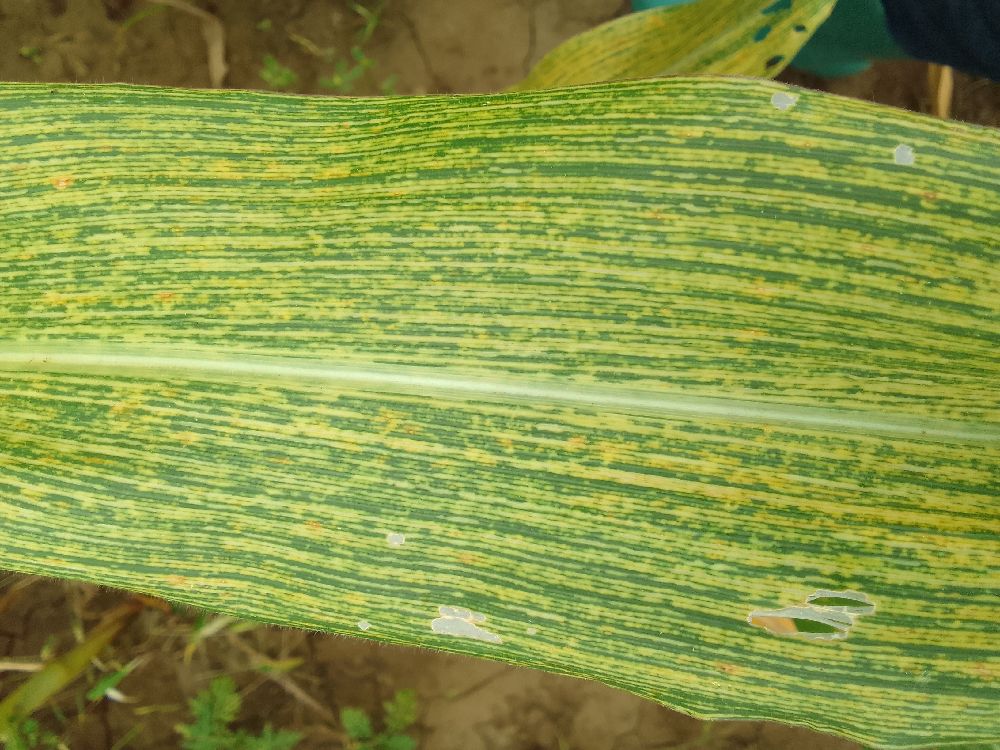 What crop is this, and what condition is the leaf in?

maize, maize streak virus
